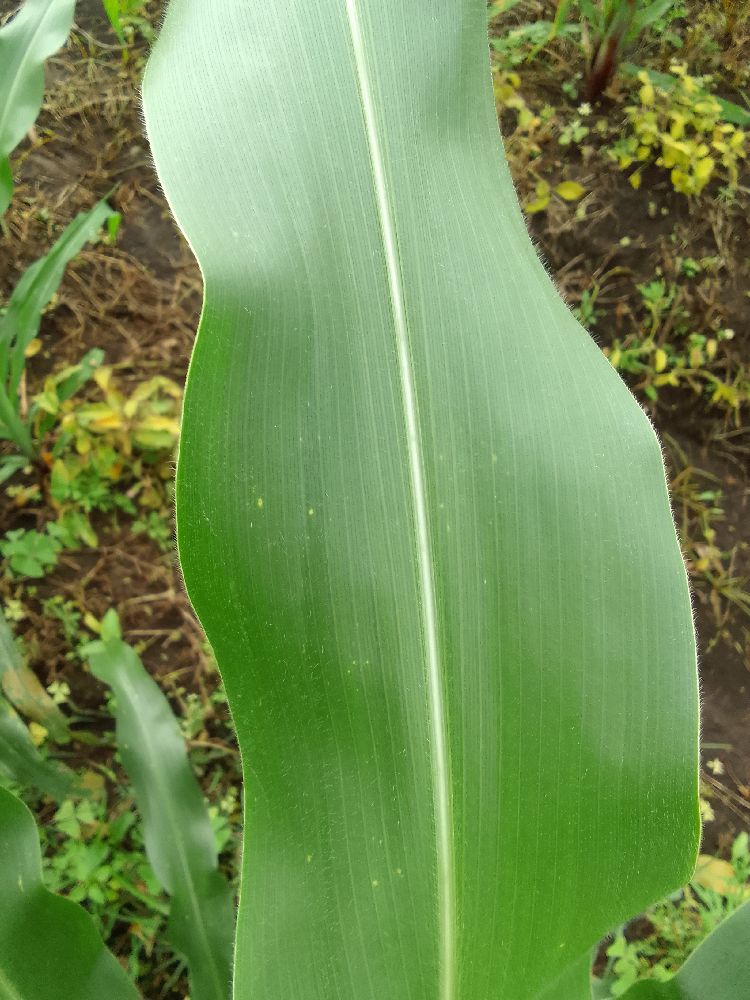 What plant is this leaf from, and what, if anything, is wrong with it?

maize, healthy
